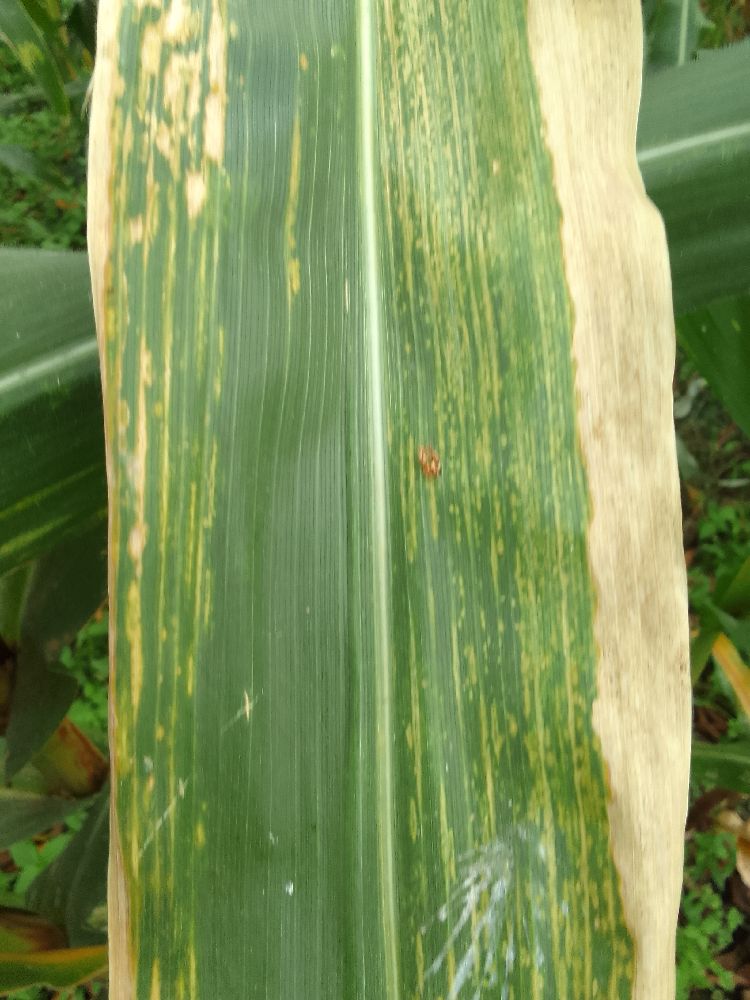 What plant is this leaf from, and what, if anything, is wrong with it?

maize, maize lethal necrosis
